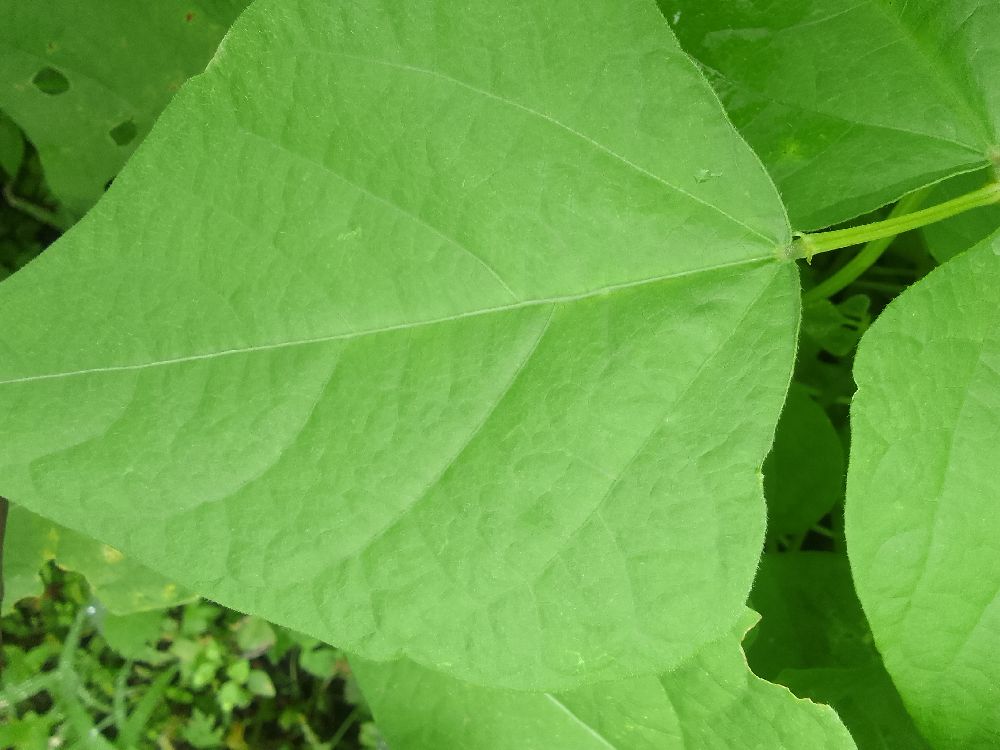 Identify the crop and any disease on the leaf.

common bean, healthy
